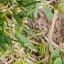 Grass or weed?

unstructured weed
